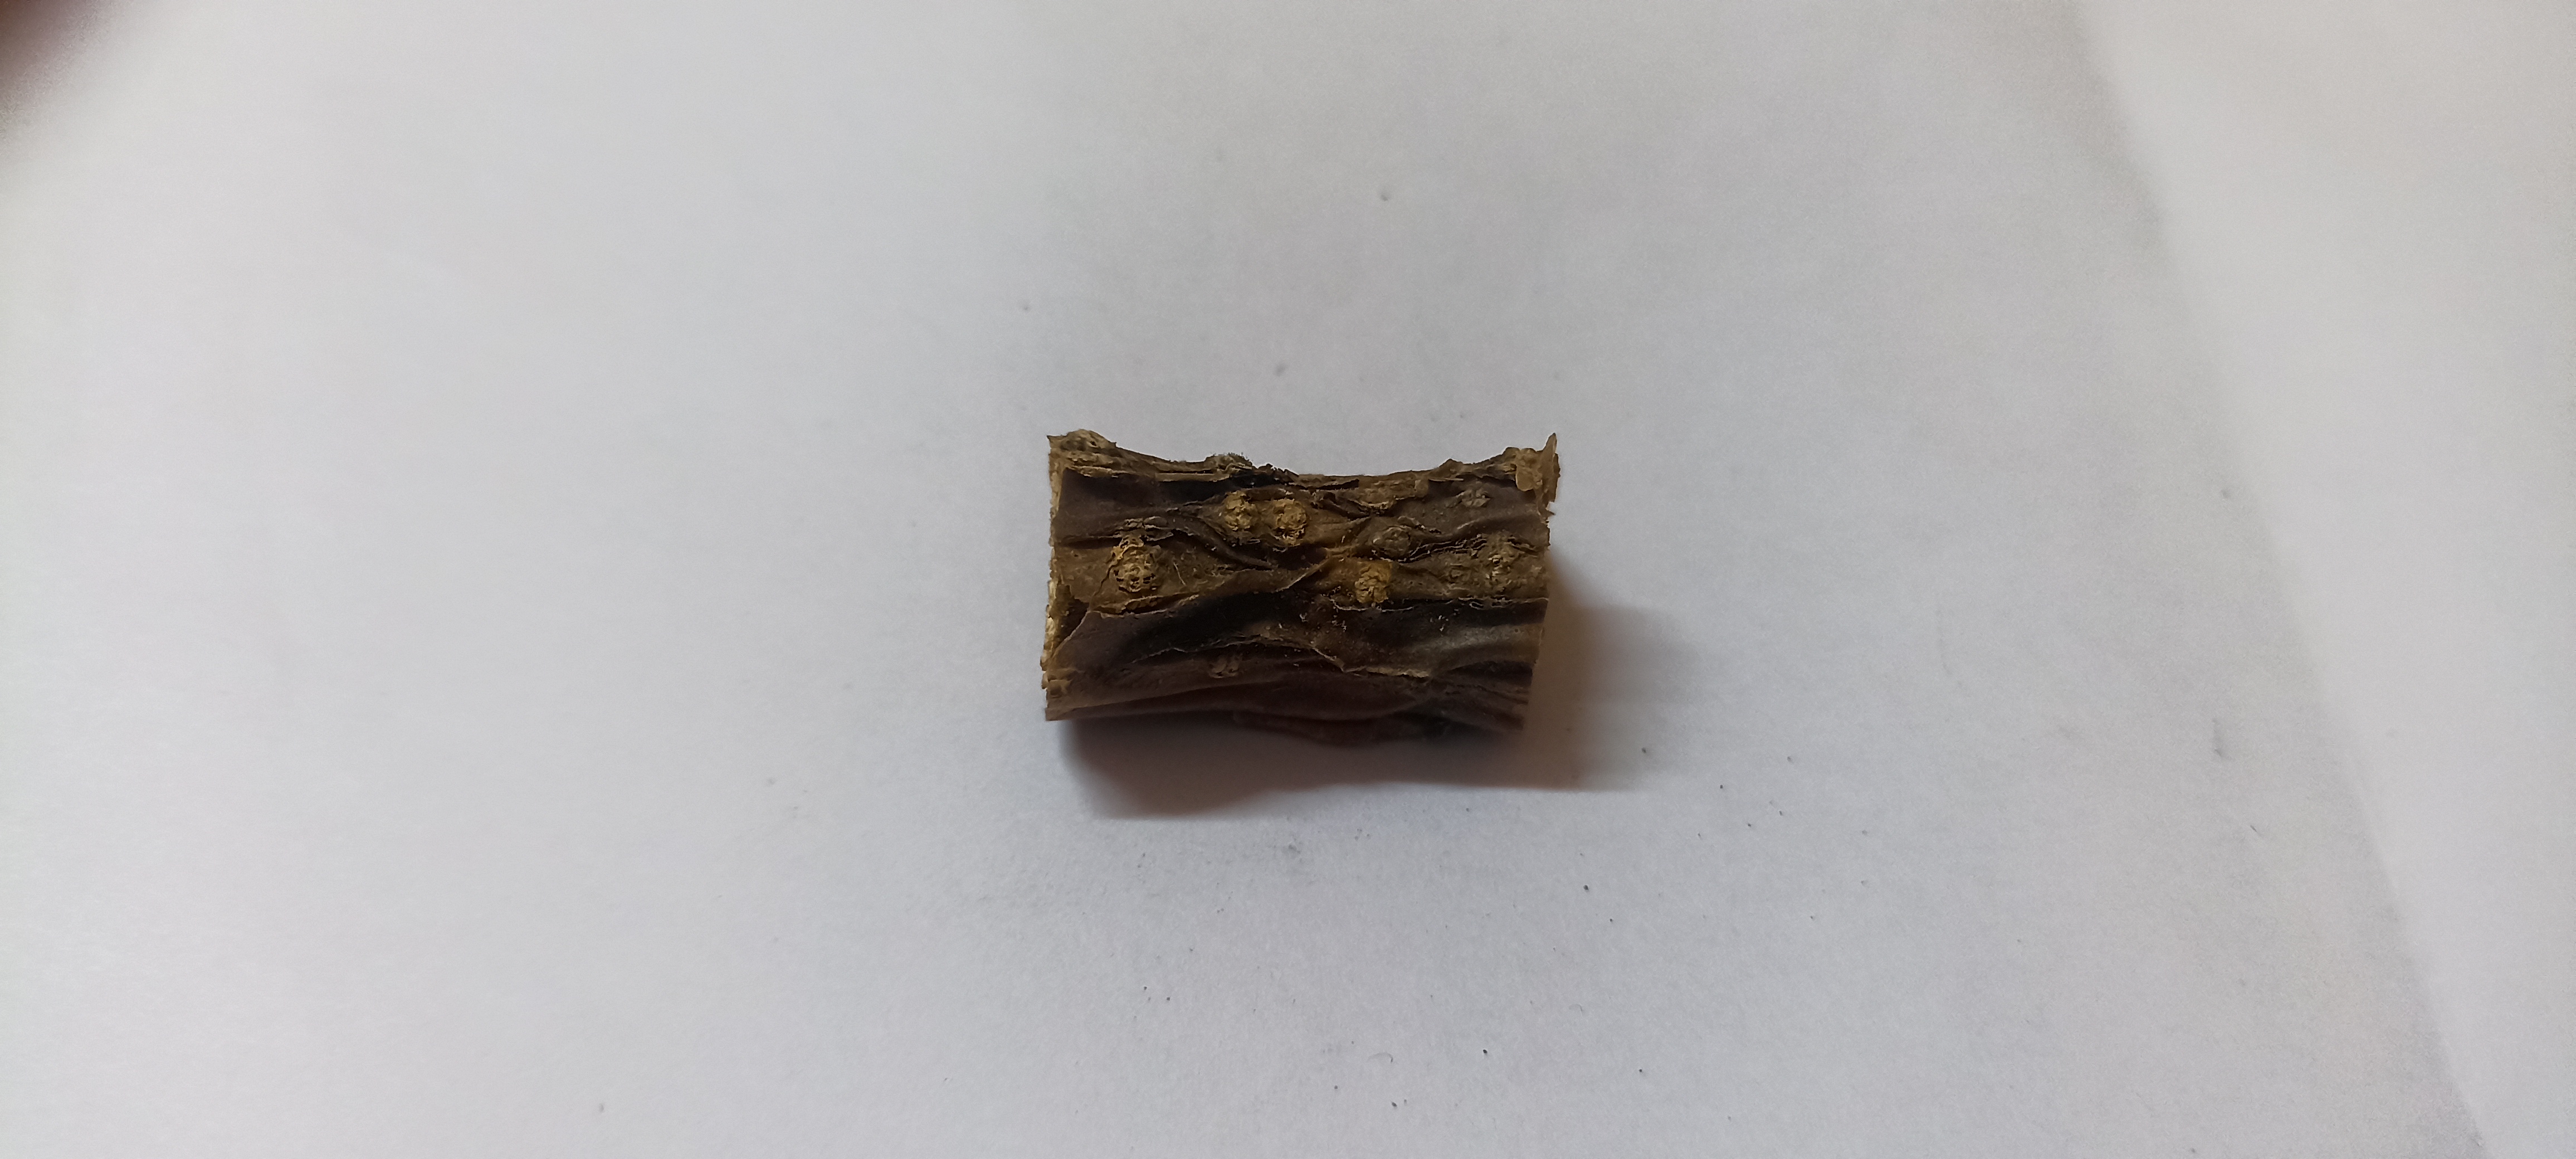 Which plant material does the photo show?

gulvel
